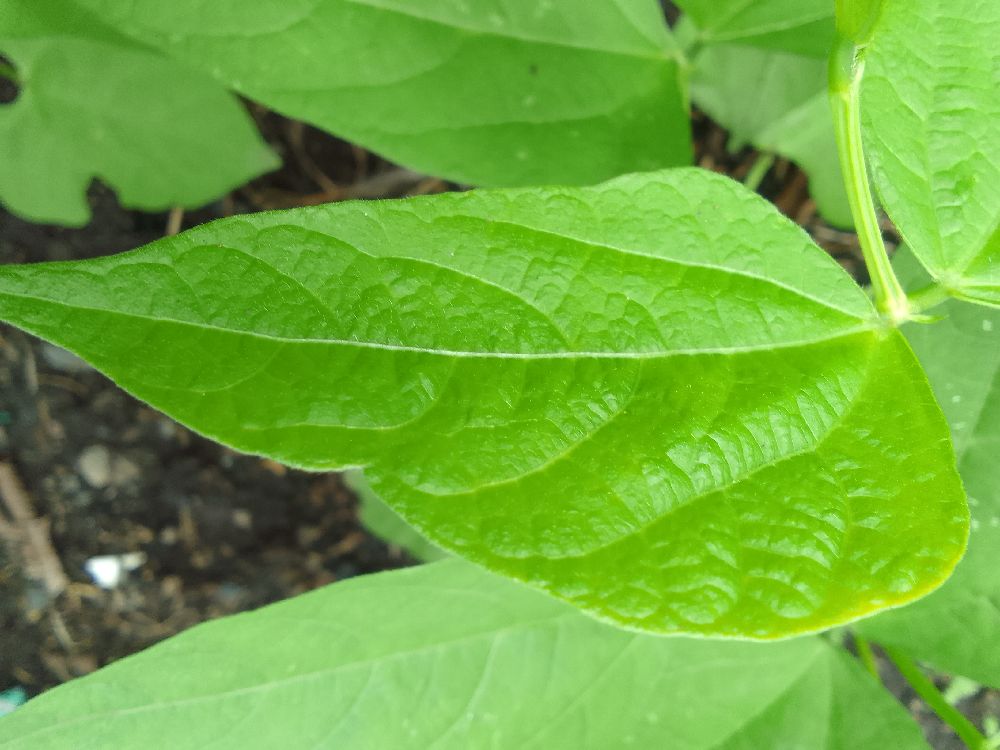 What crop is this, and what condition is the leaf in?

common bean, healthy
